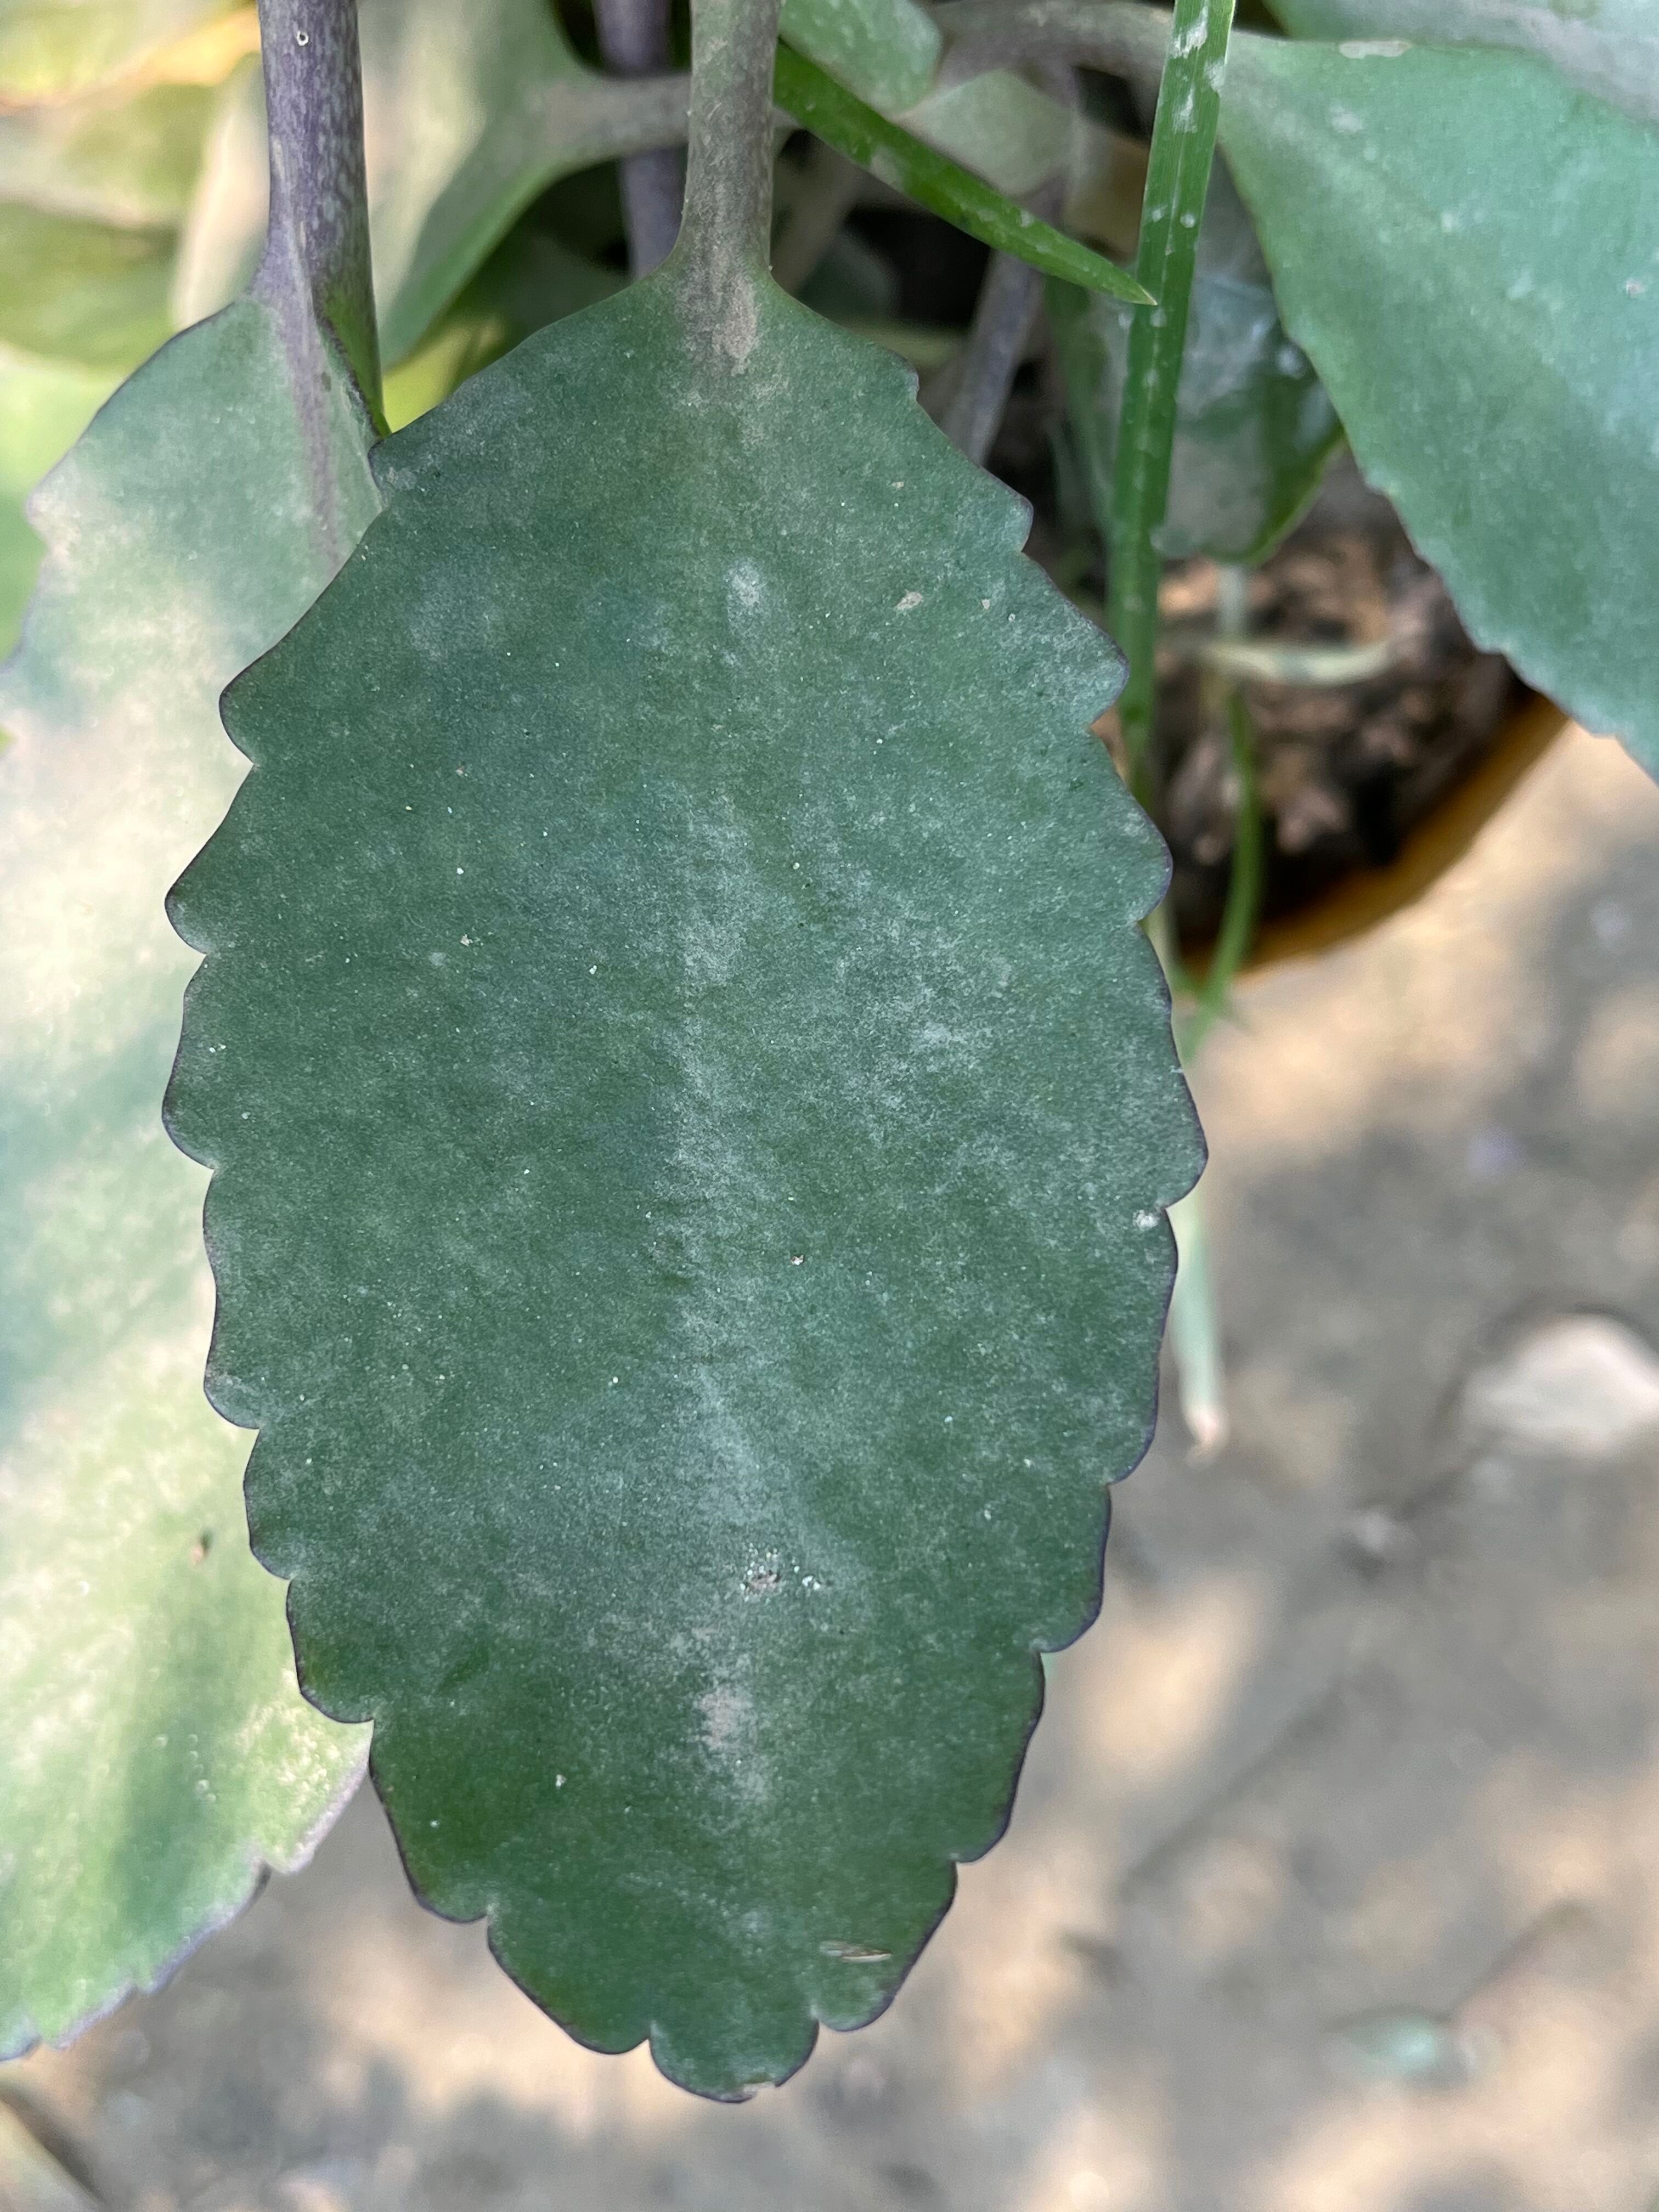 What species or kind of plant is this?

pathorkuci
